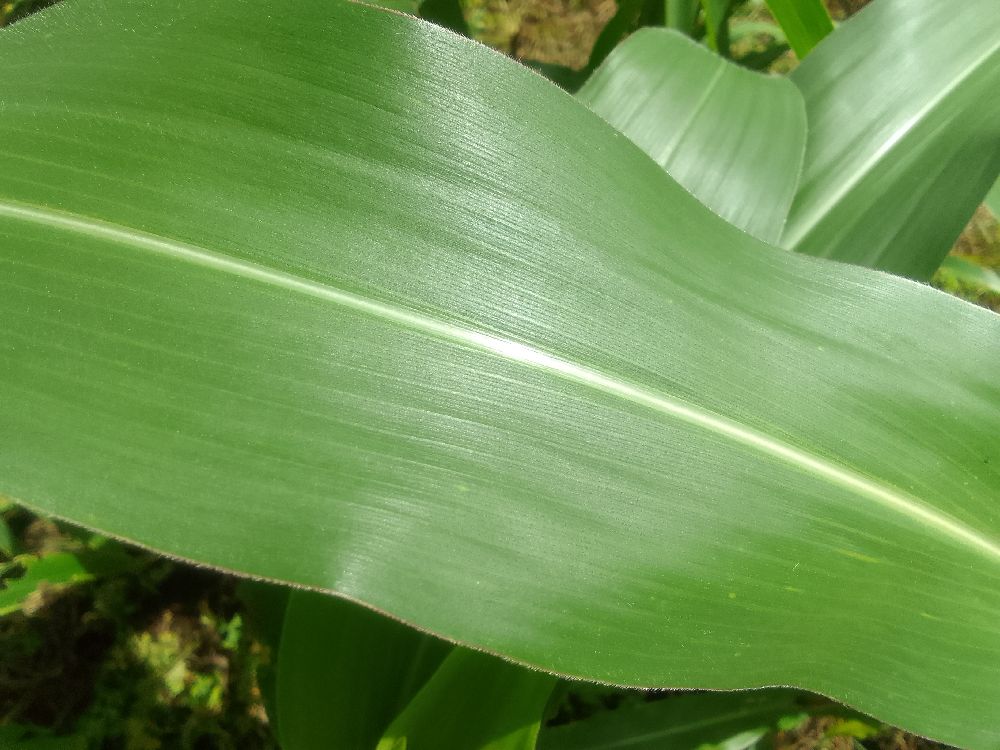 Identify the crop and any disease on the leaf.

maize, healthy
